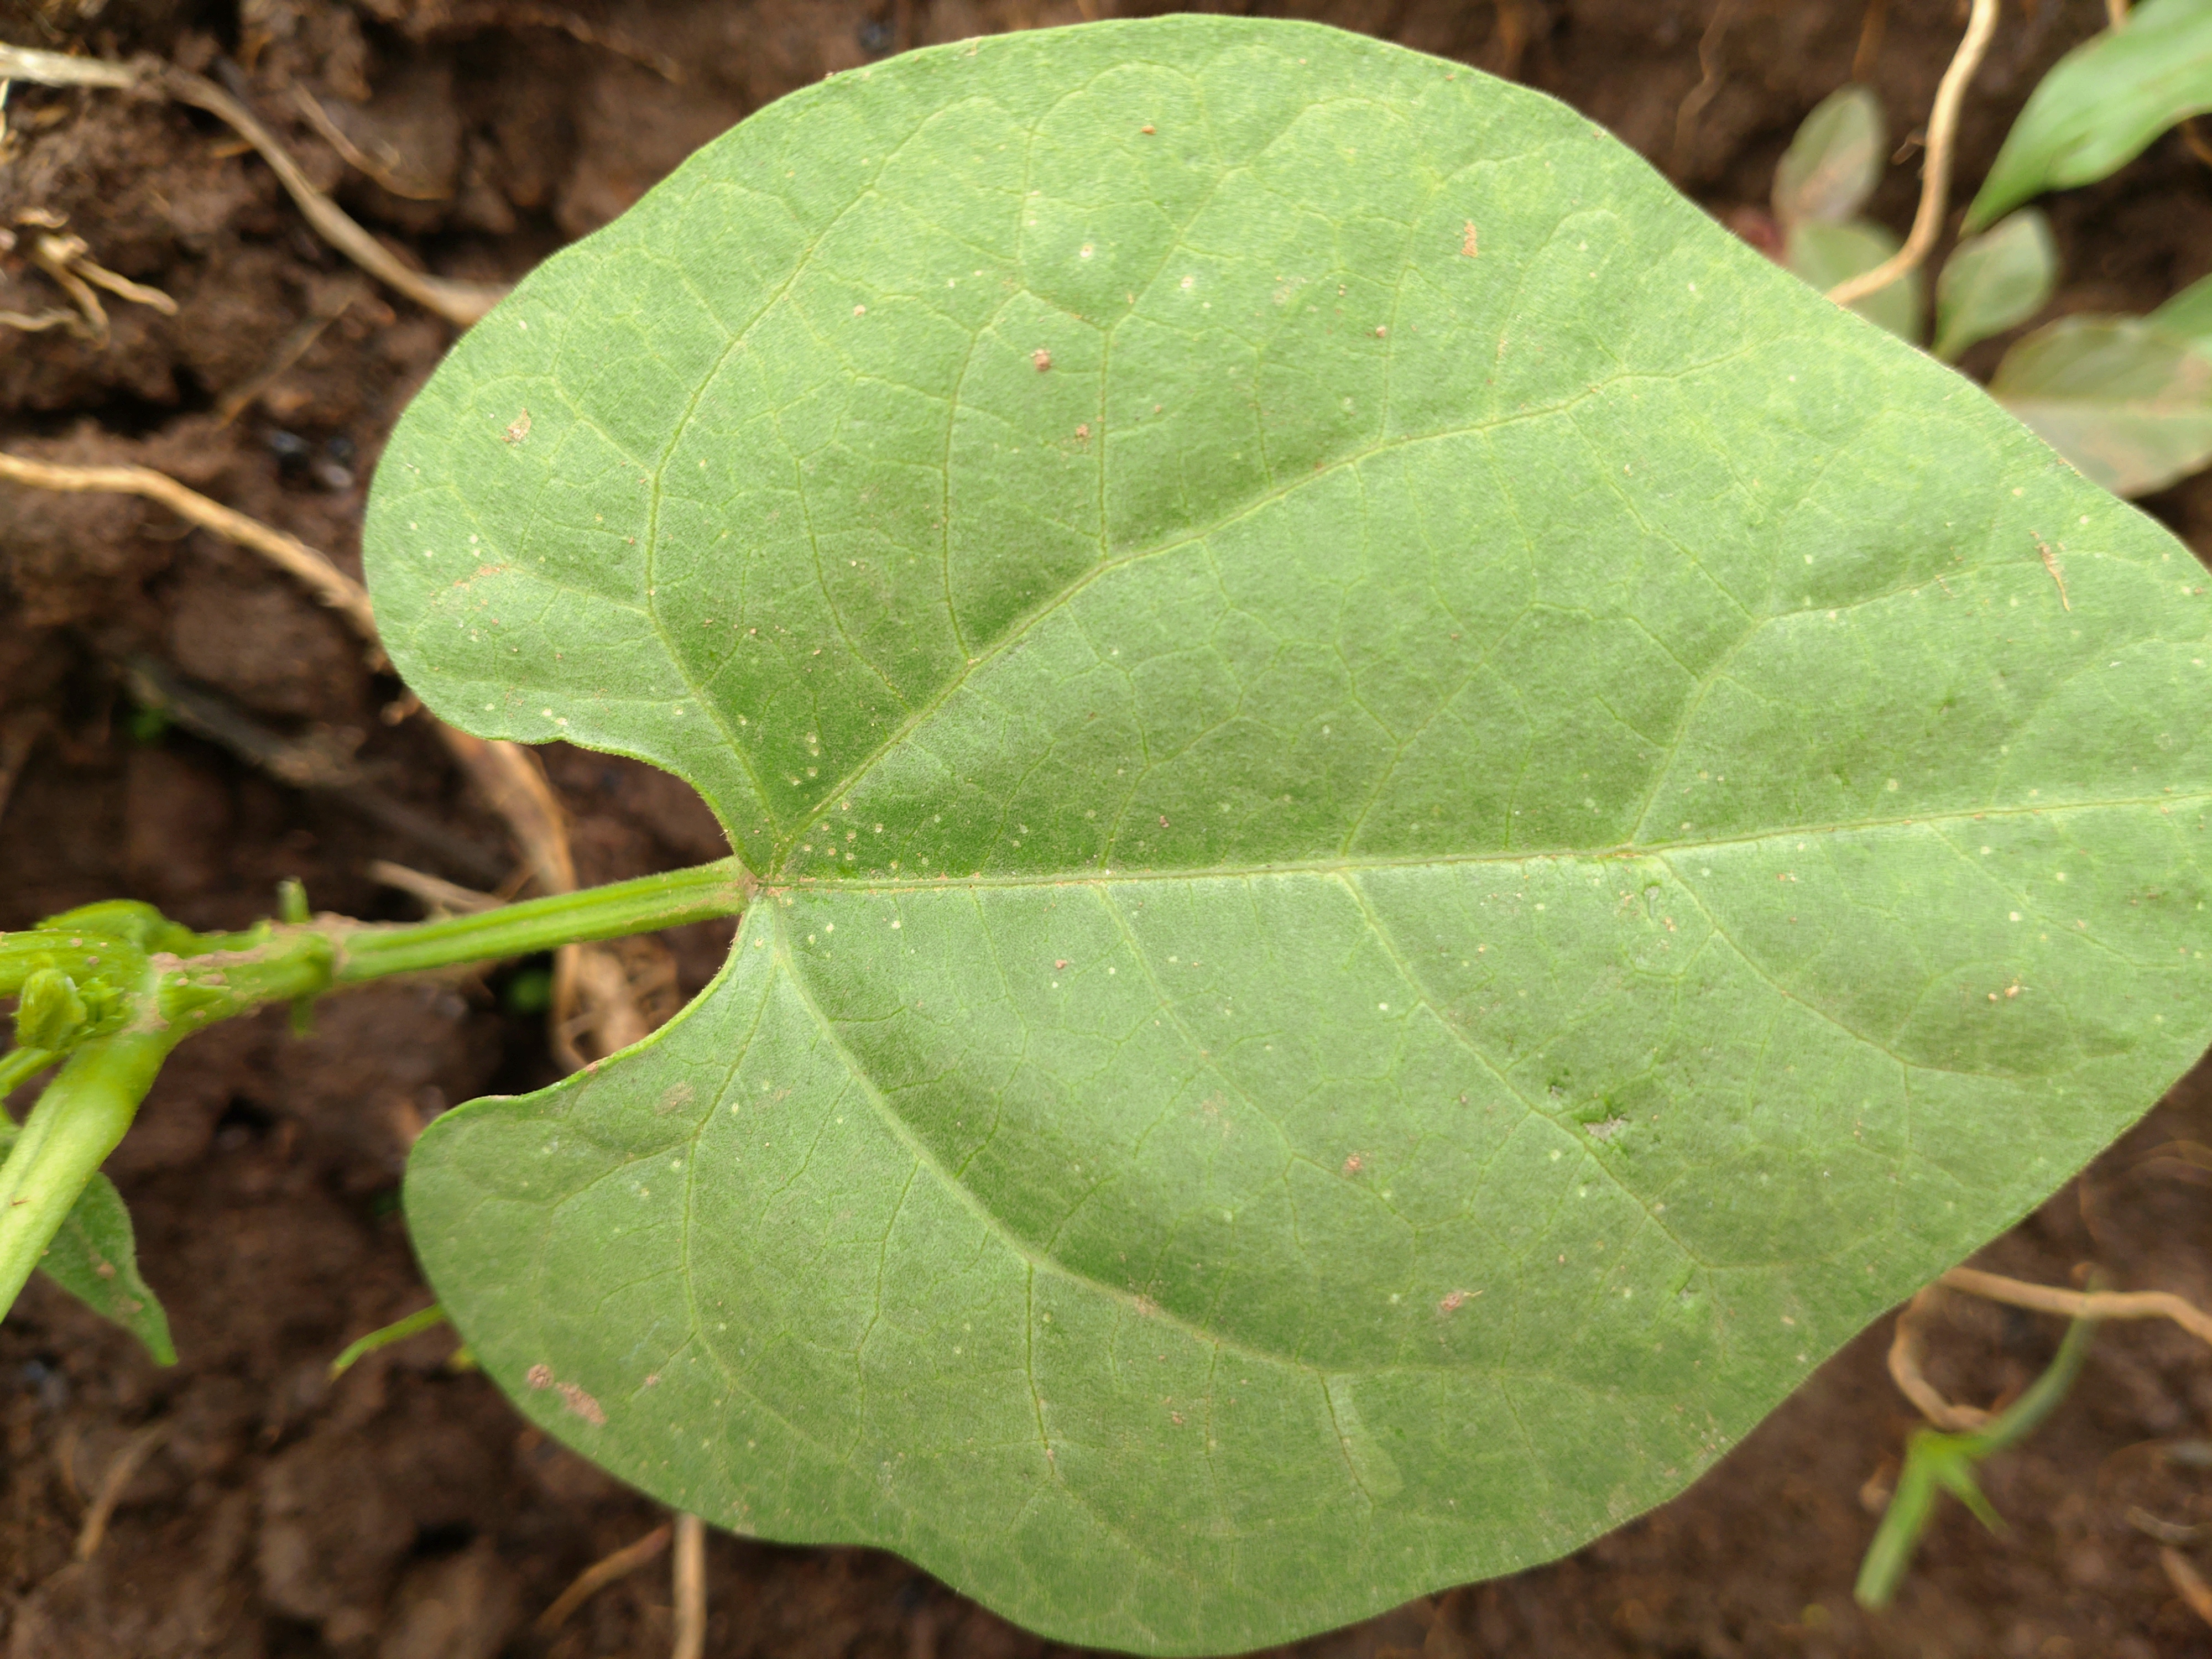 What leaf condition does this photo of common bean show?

healthy
